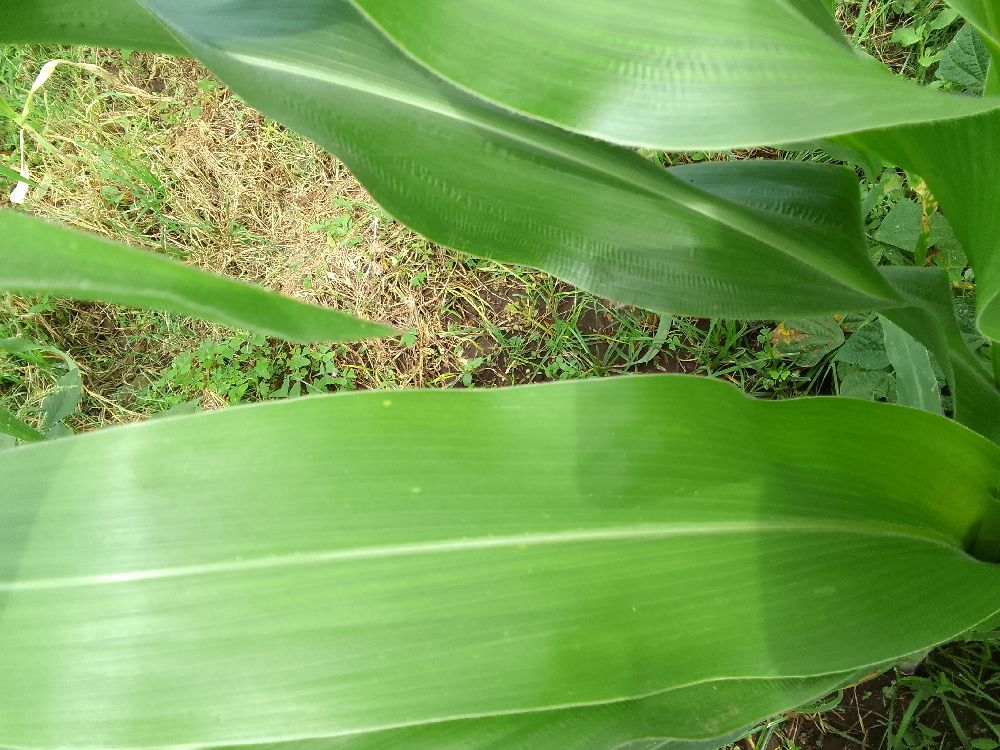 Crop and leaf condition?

maize, healthy
